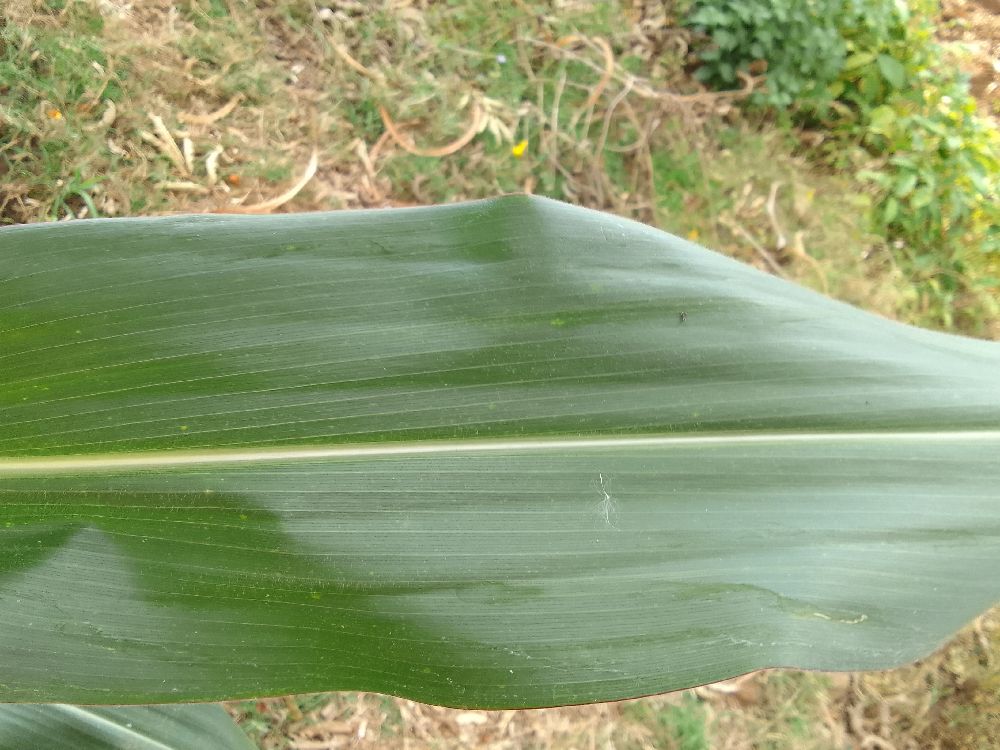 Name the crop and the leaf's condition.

maize, healthy
